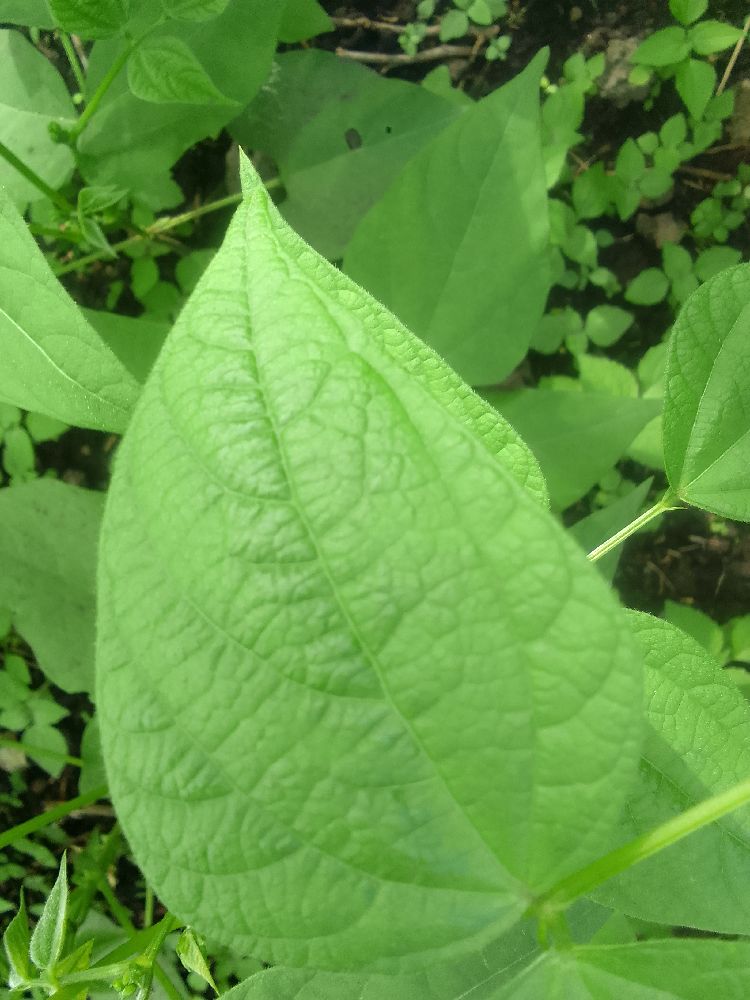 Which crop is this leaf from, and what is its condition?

common bean, healthy
